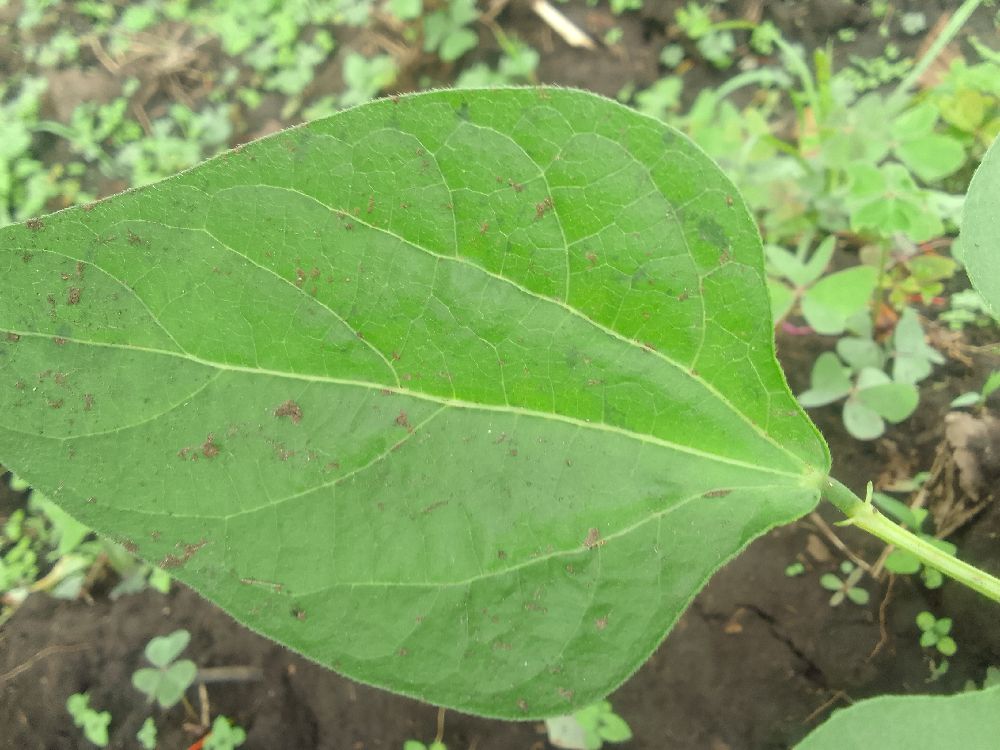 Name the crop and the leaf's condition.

common bean, healthy
